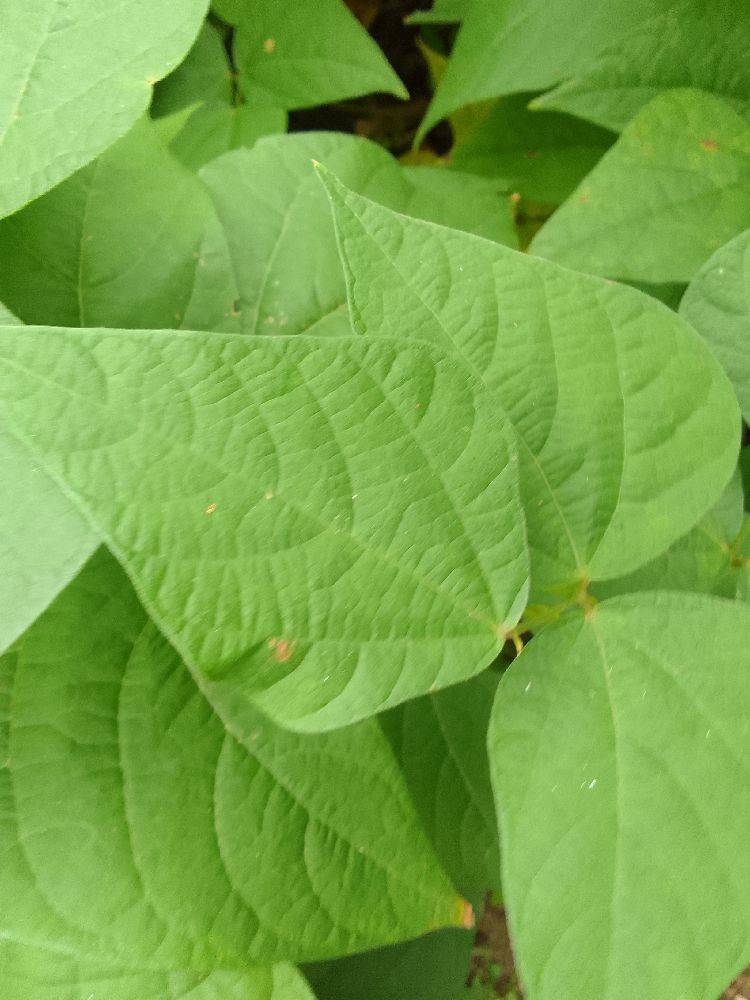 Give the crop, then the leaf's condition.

common bean, healthy
